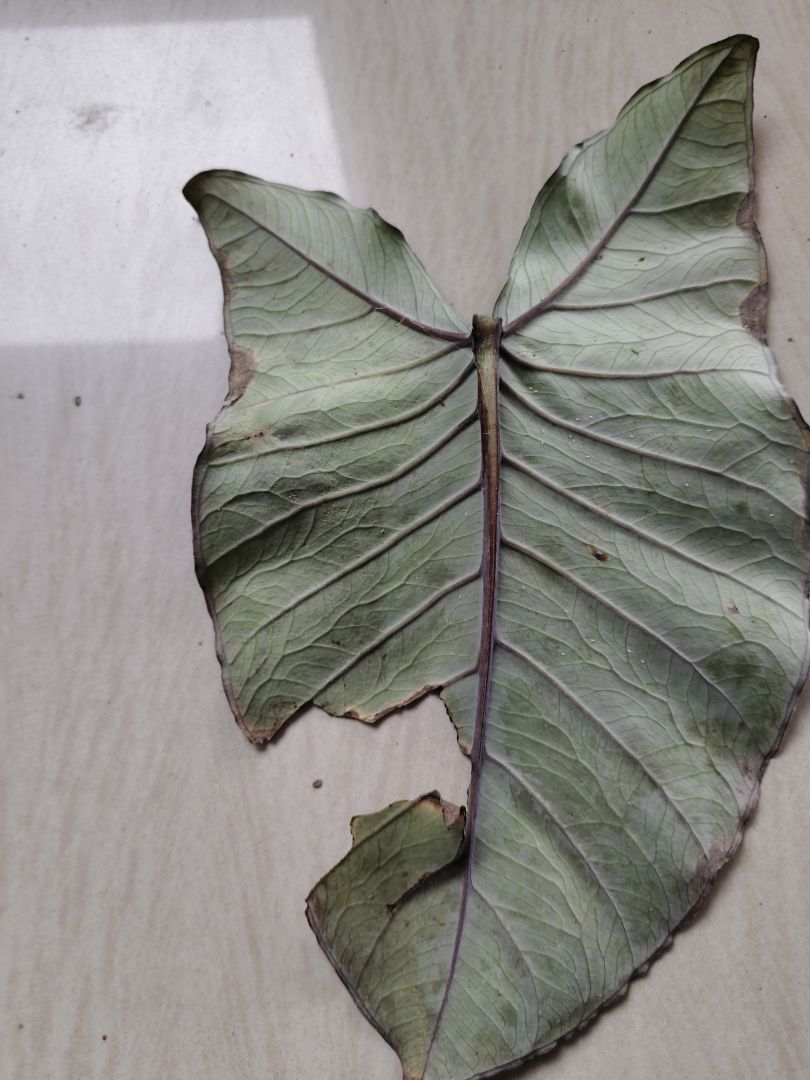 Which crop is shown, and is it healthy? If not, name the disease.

taro, leaf blight
